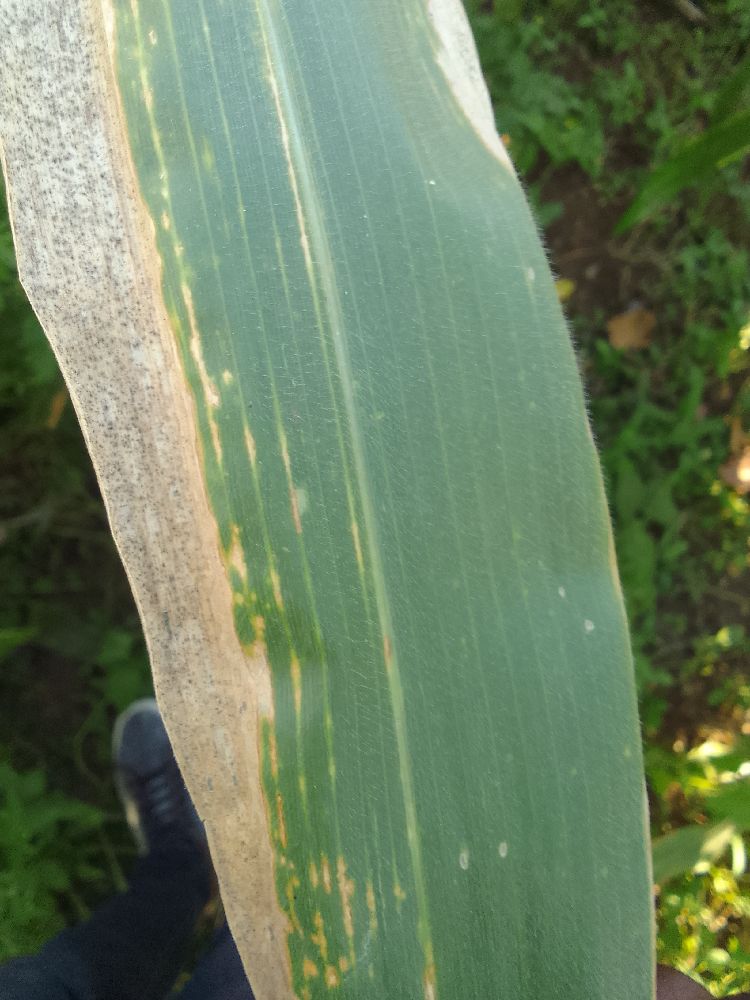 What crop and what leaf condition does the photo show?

maize, maize lethal necrosis
